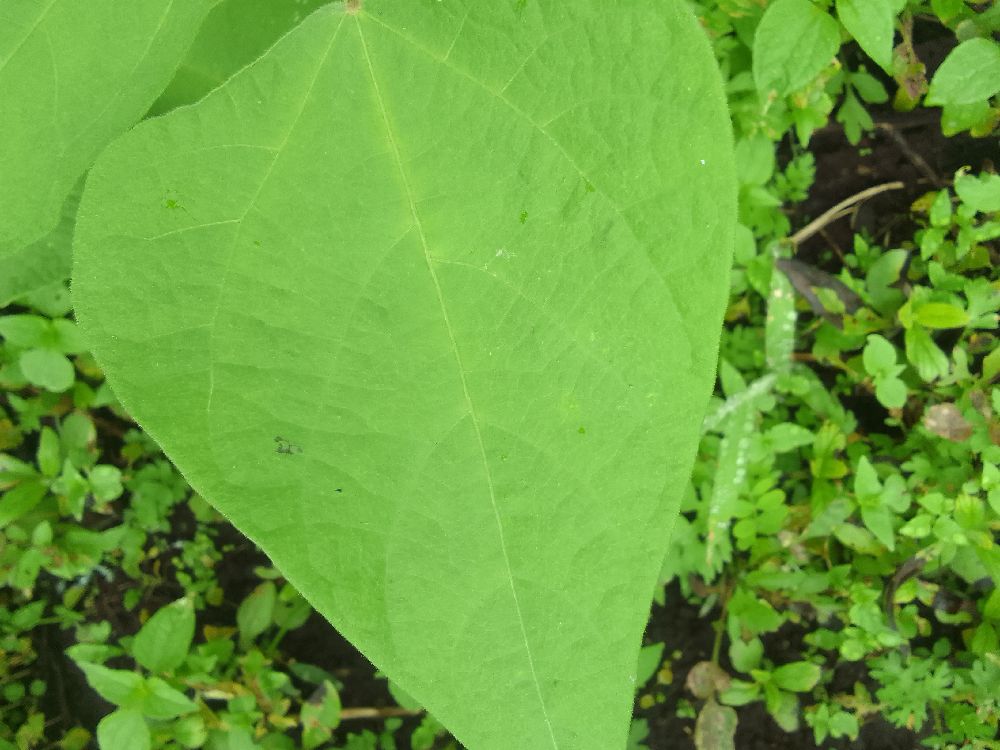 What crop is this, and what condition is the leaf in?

common bean, healthy
